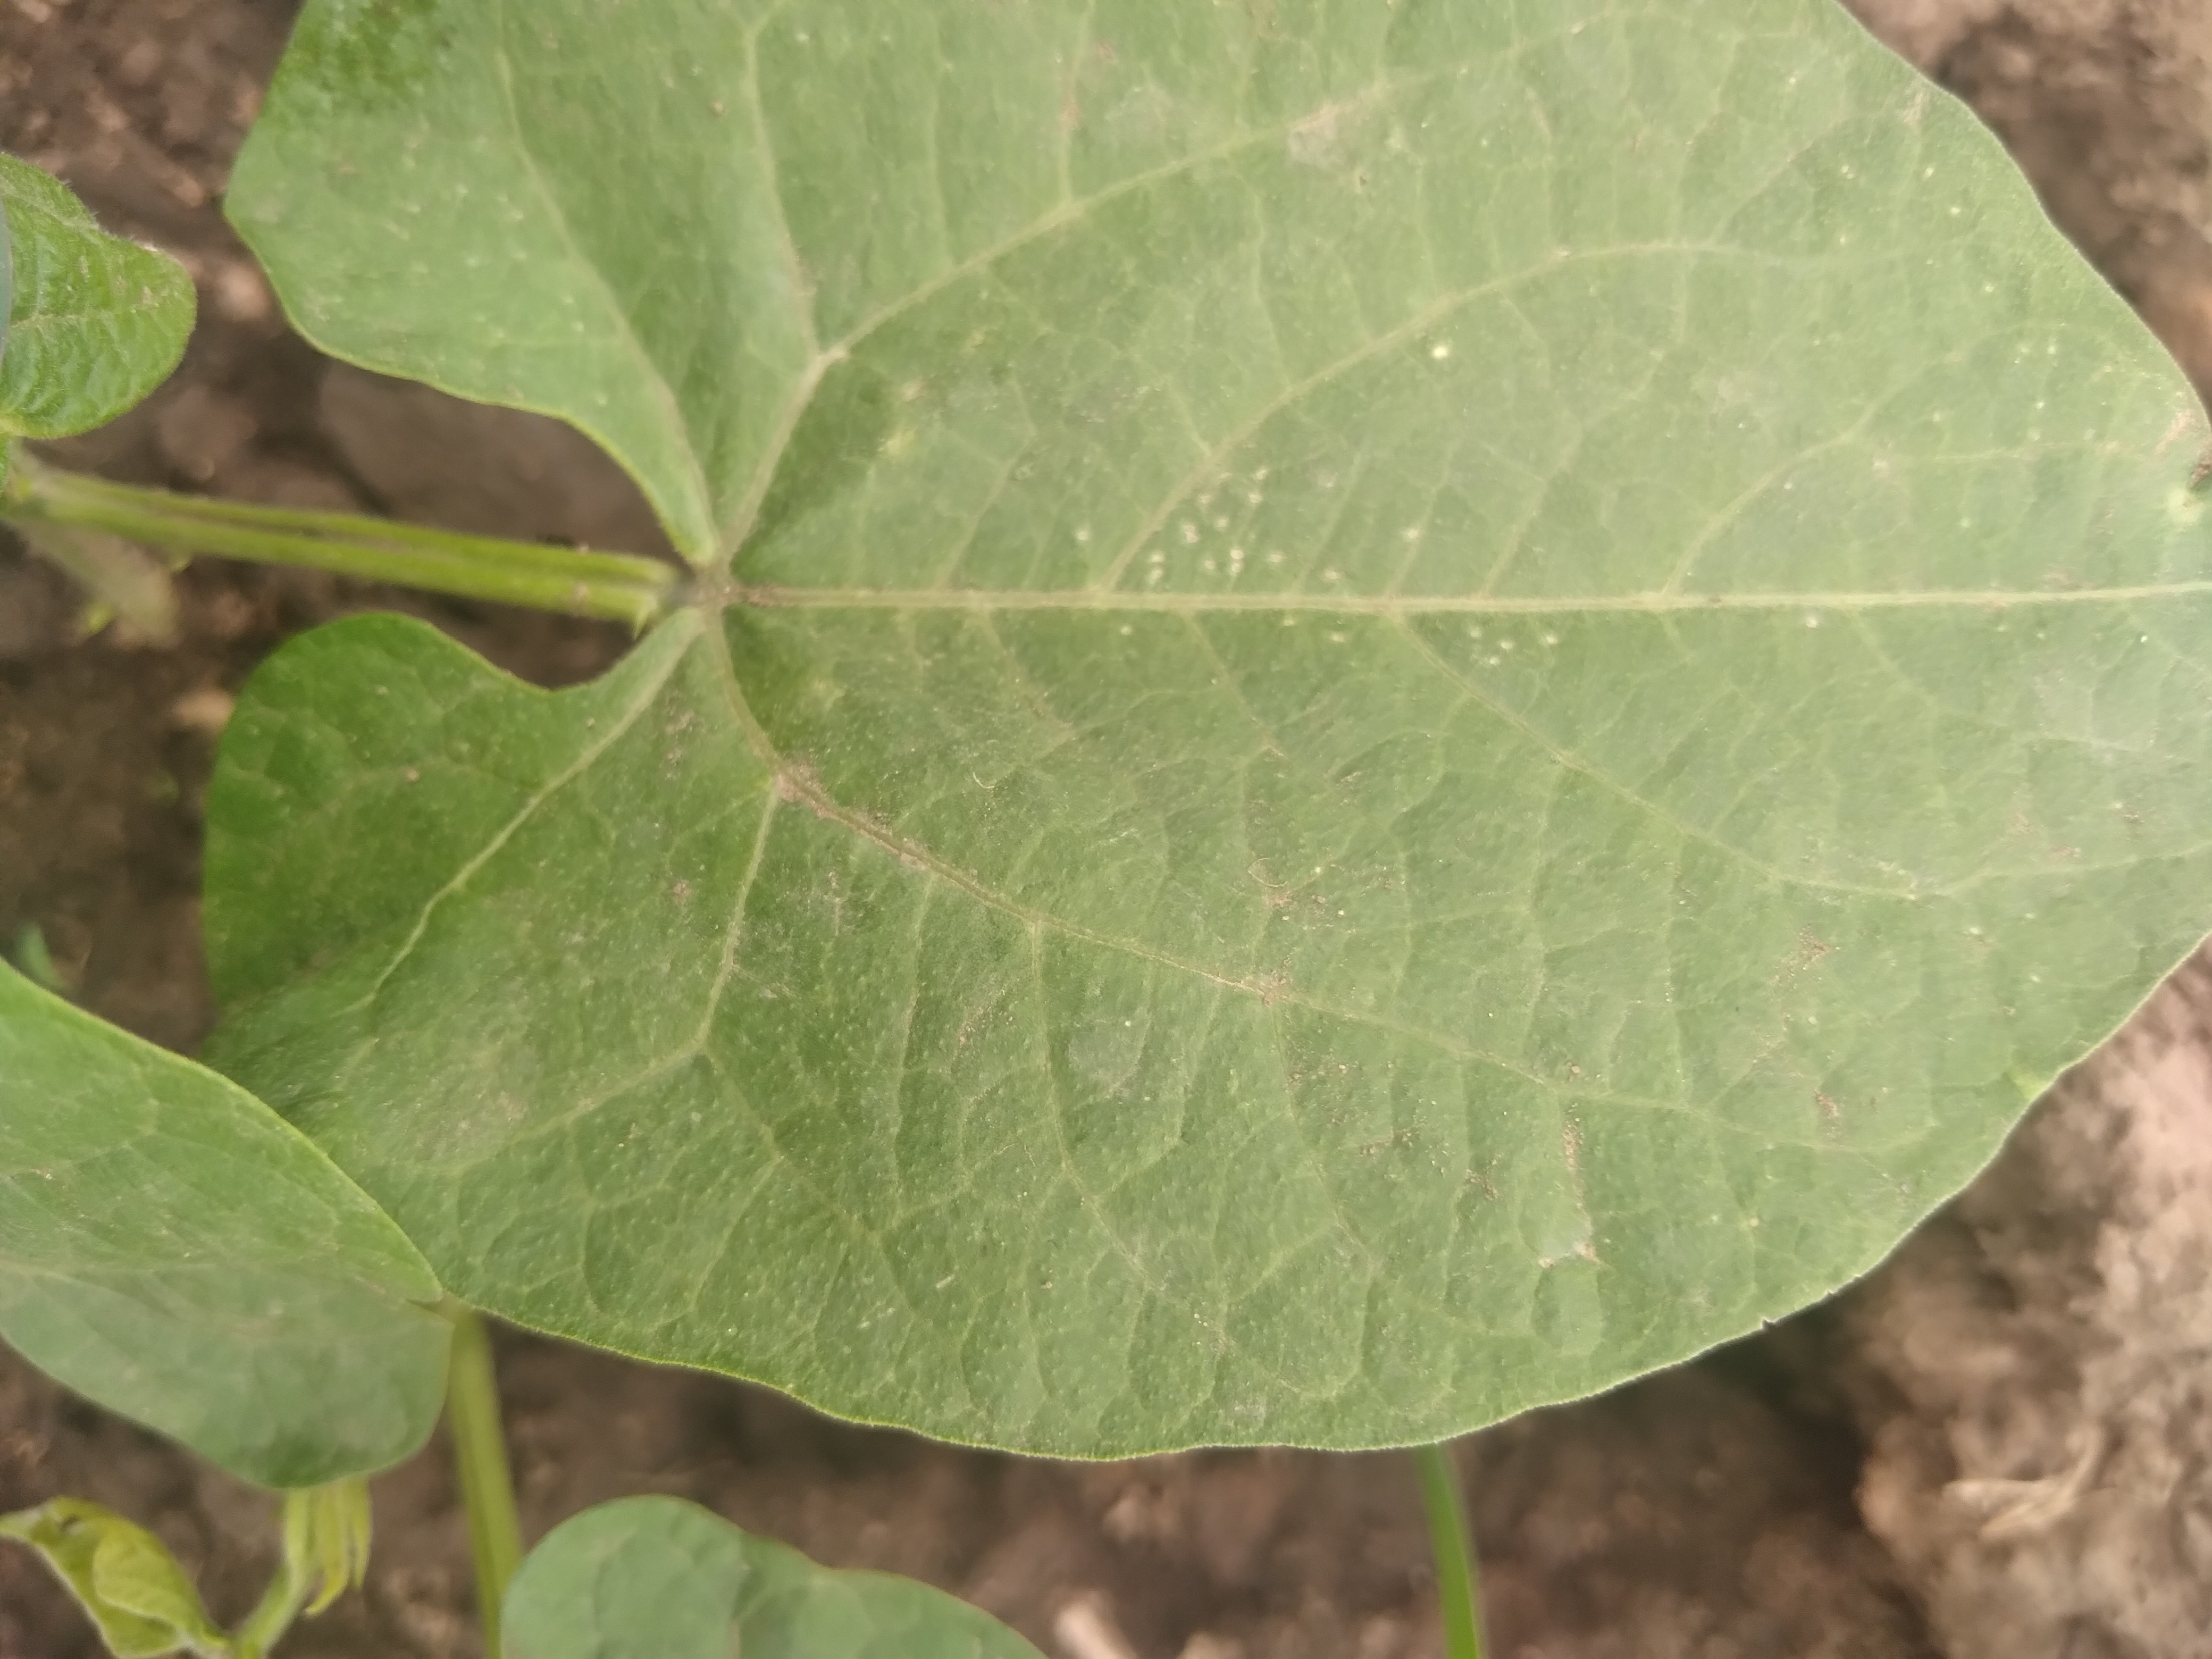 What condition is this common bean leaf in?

healthy
